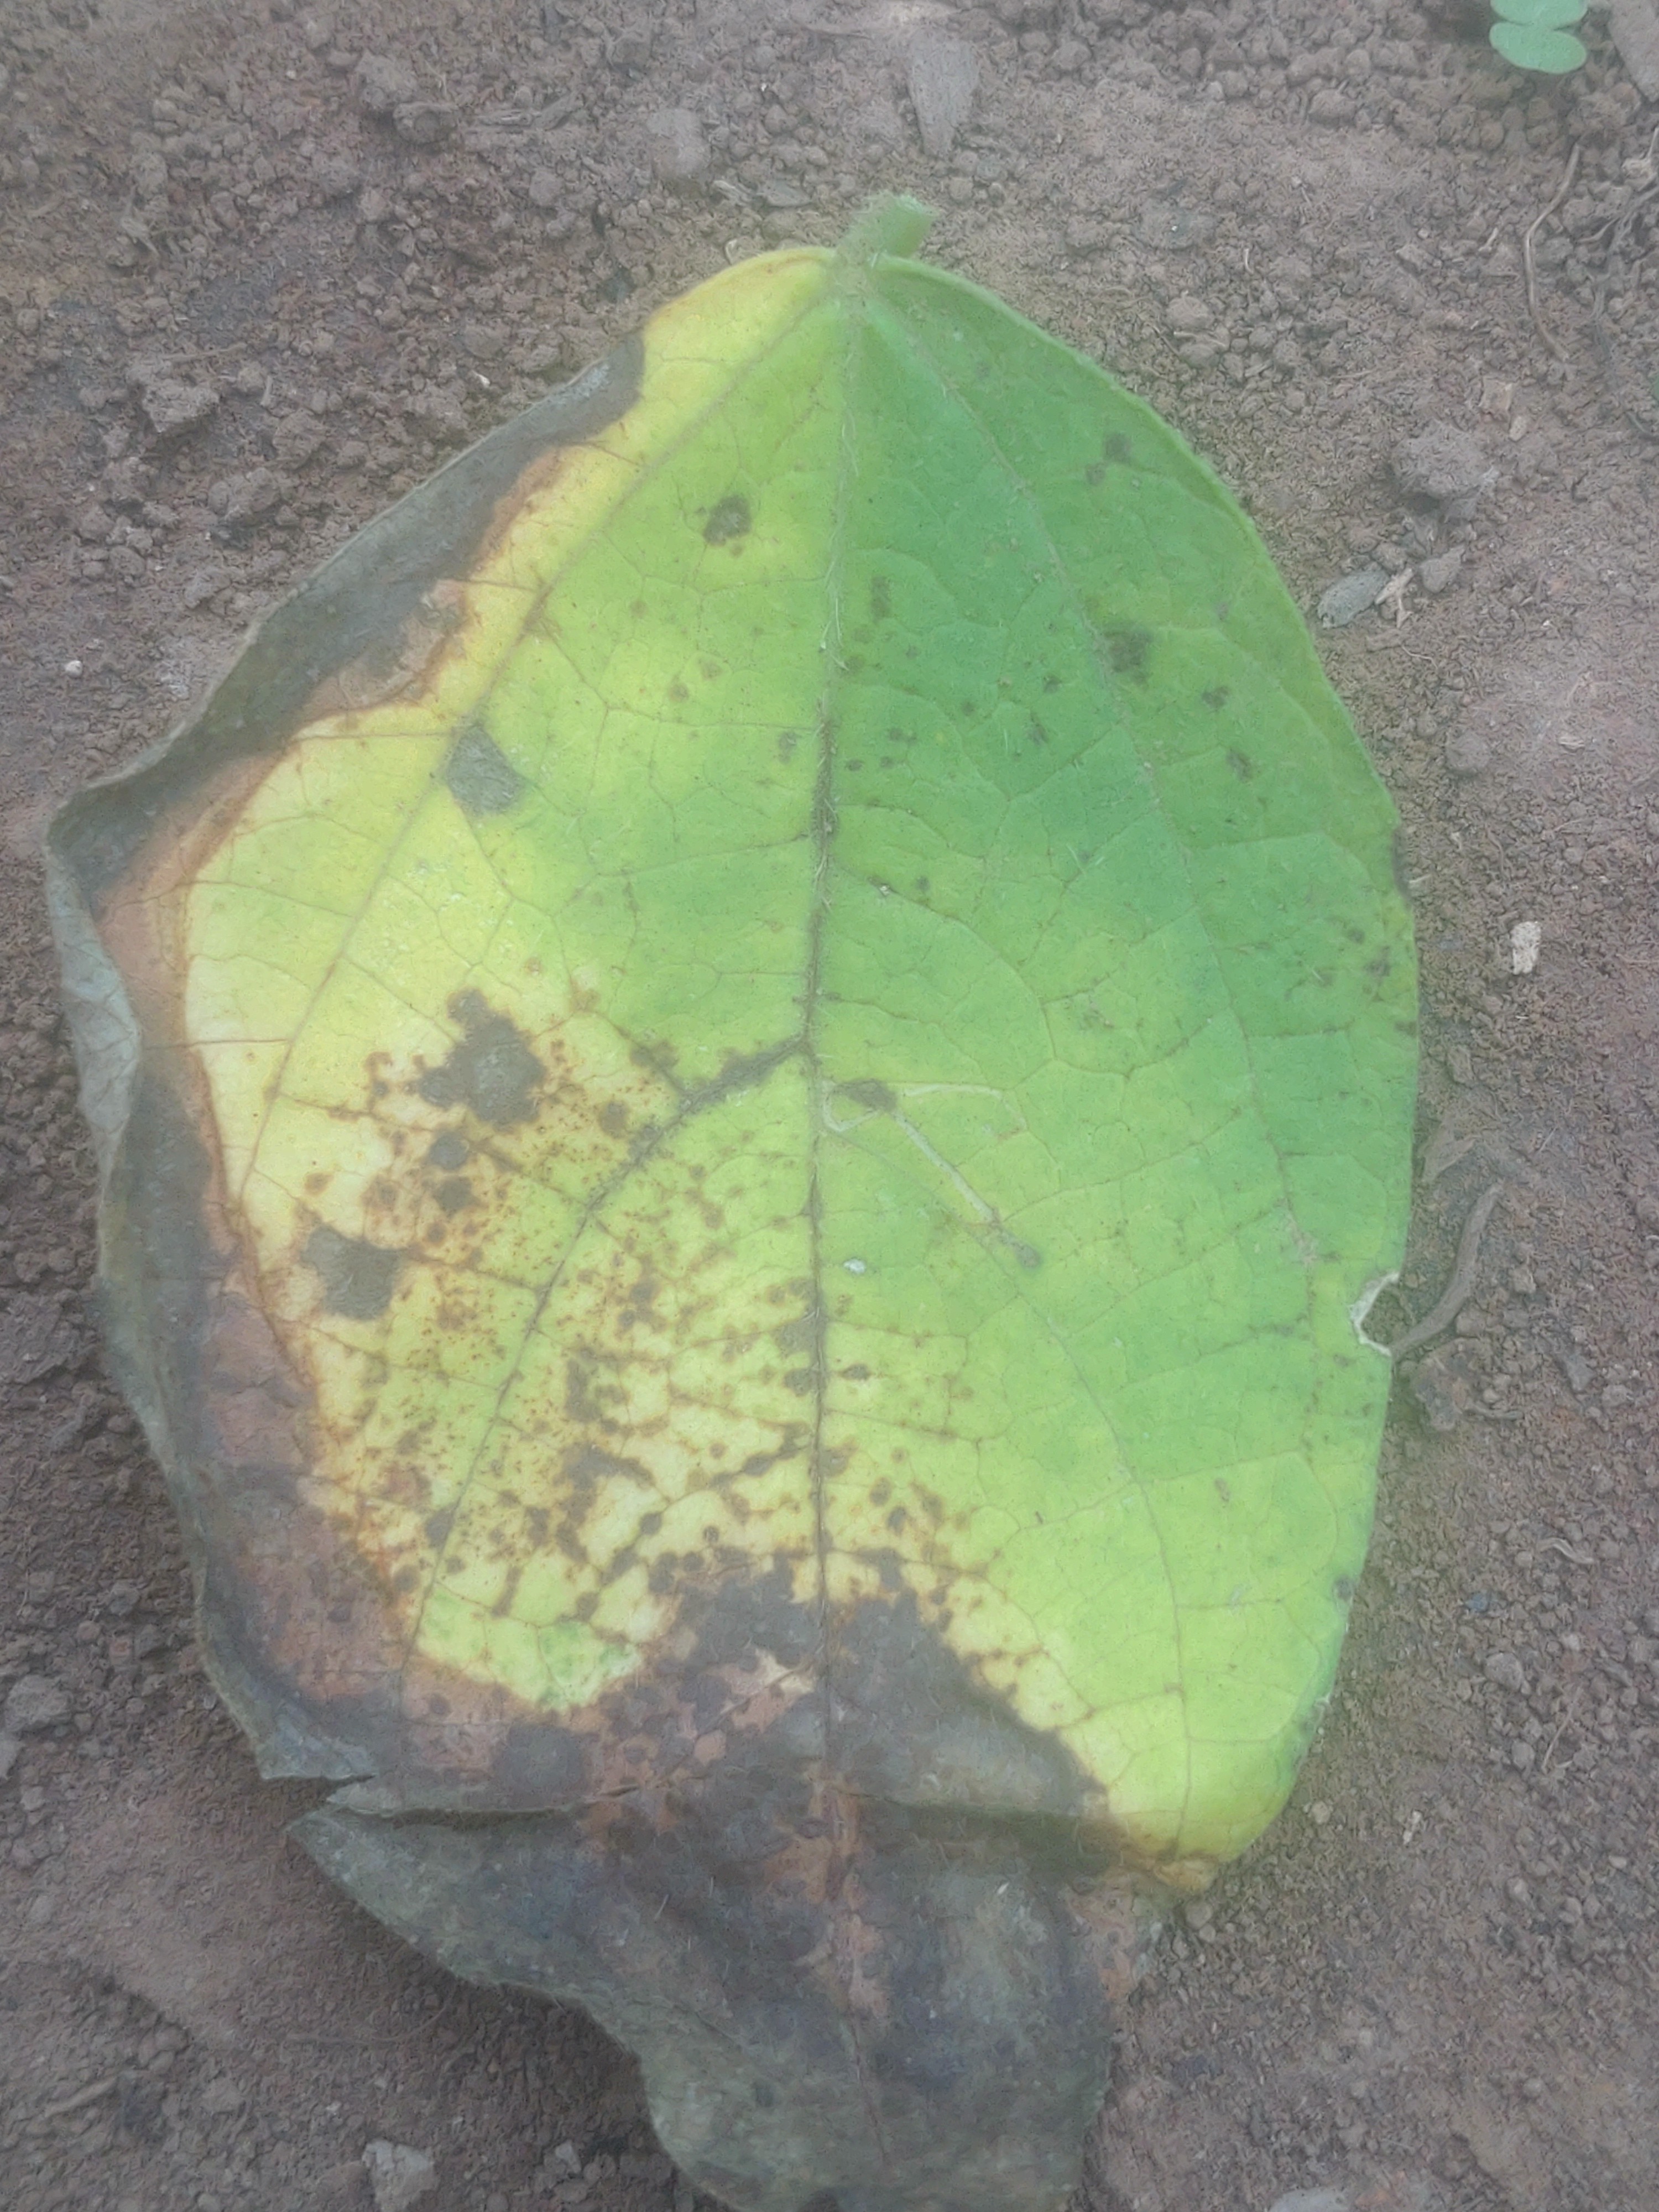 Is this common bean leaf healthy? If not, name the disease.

anthracnose
